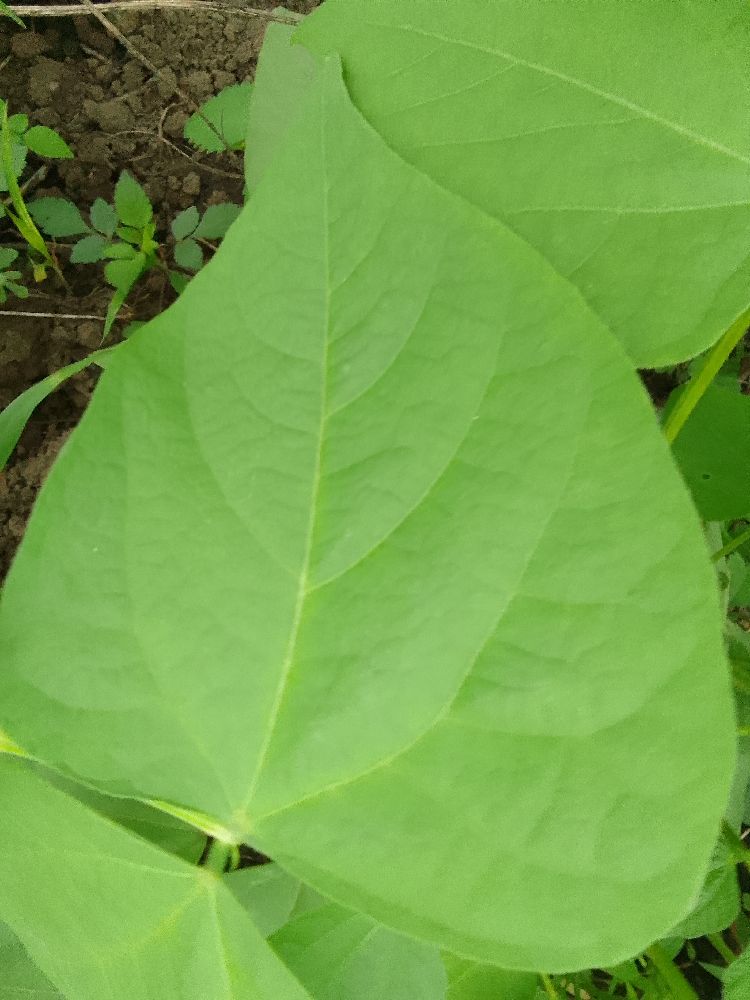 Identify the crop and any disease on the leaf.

common bean, healthy
